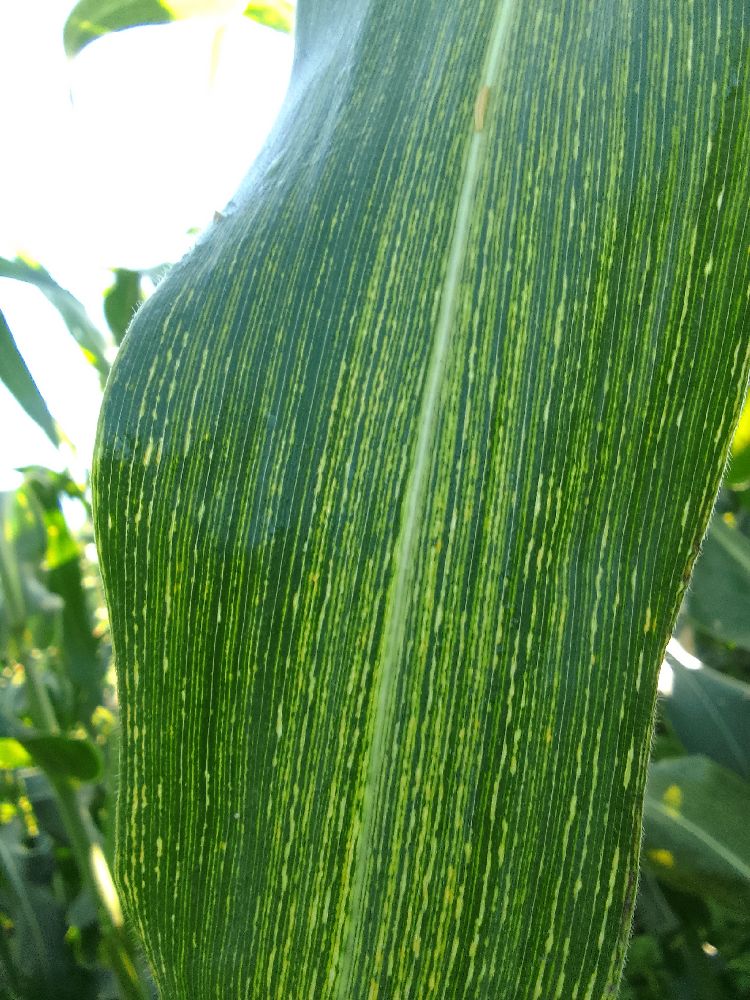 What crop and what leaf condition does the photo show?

maize, maize streak virus
